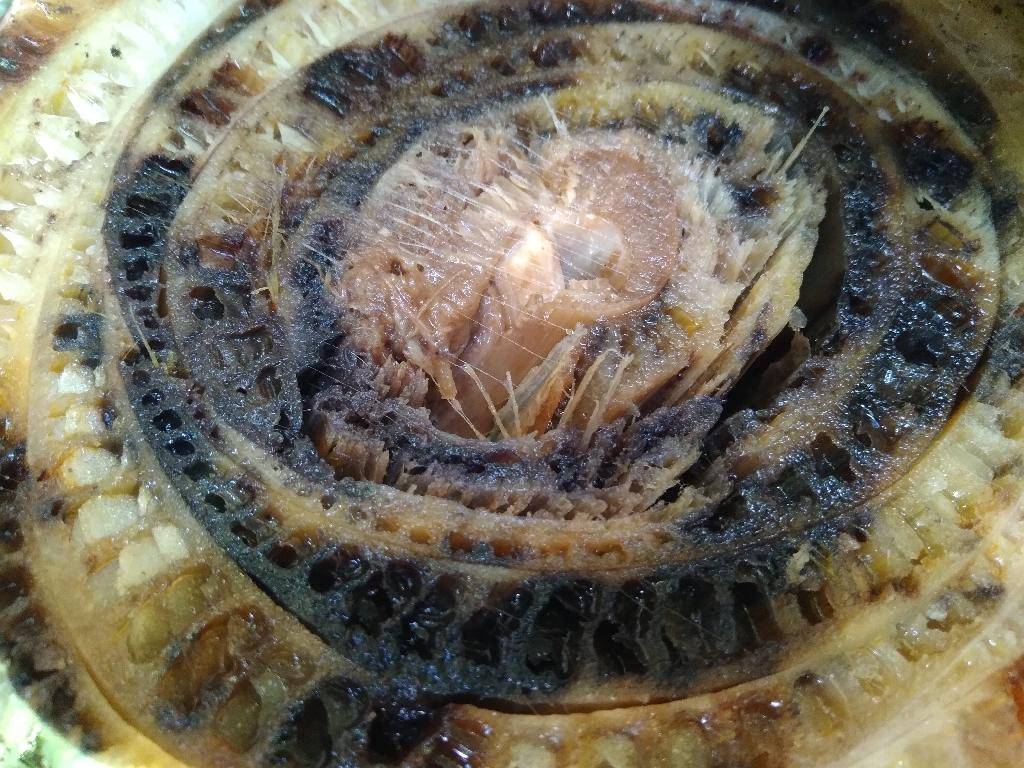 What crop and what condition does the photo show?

banana, fusarium wilt race 1
